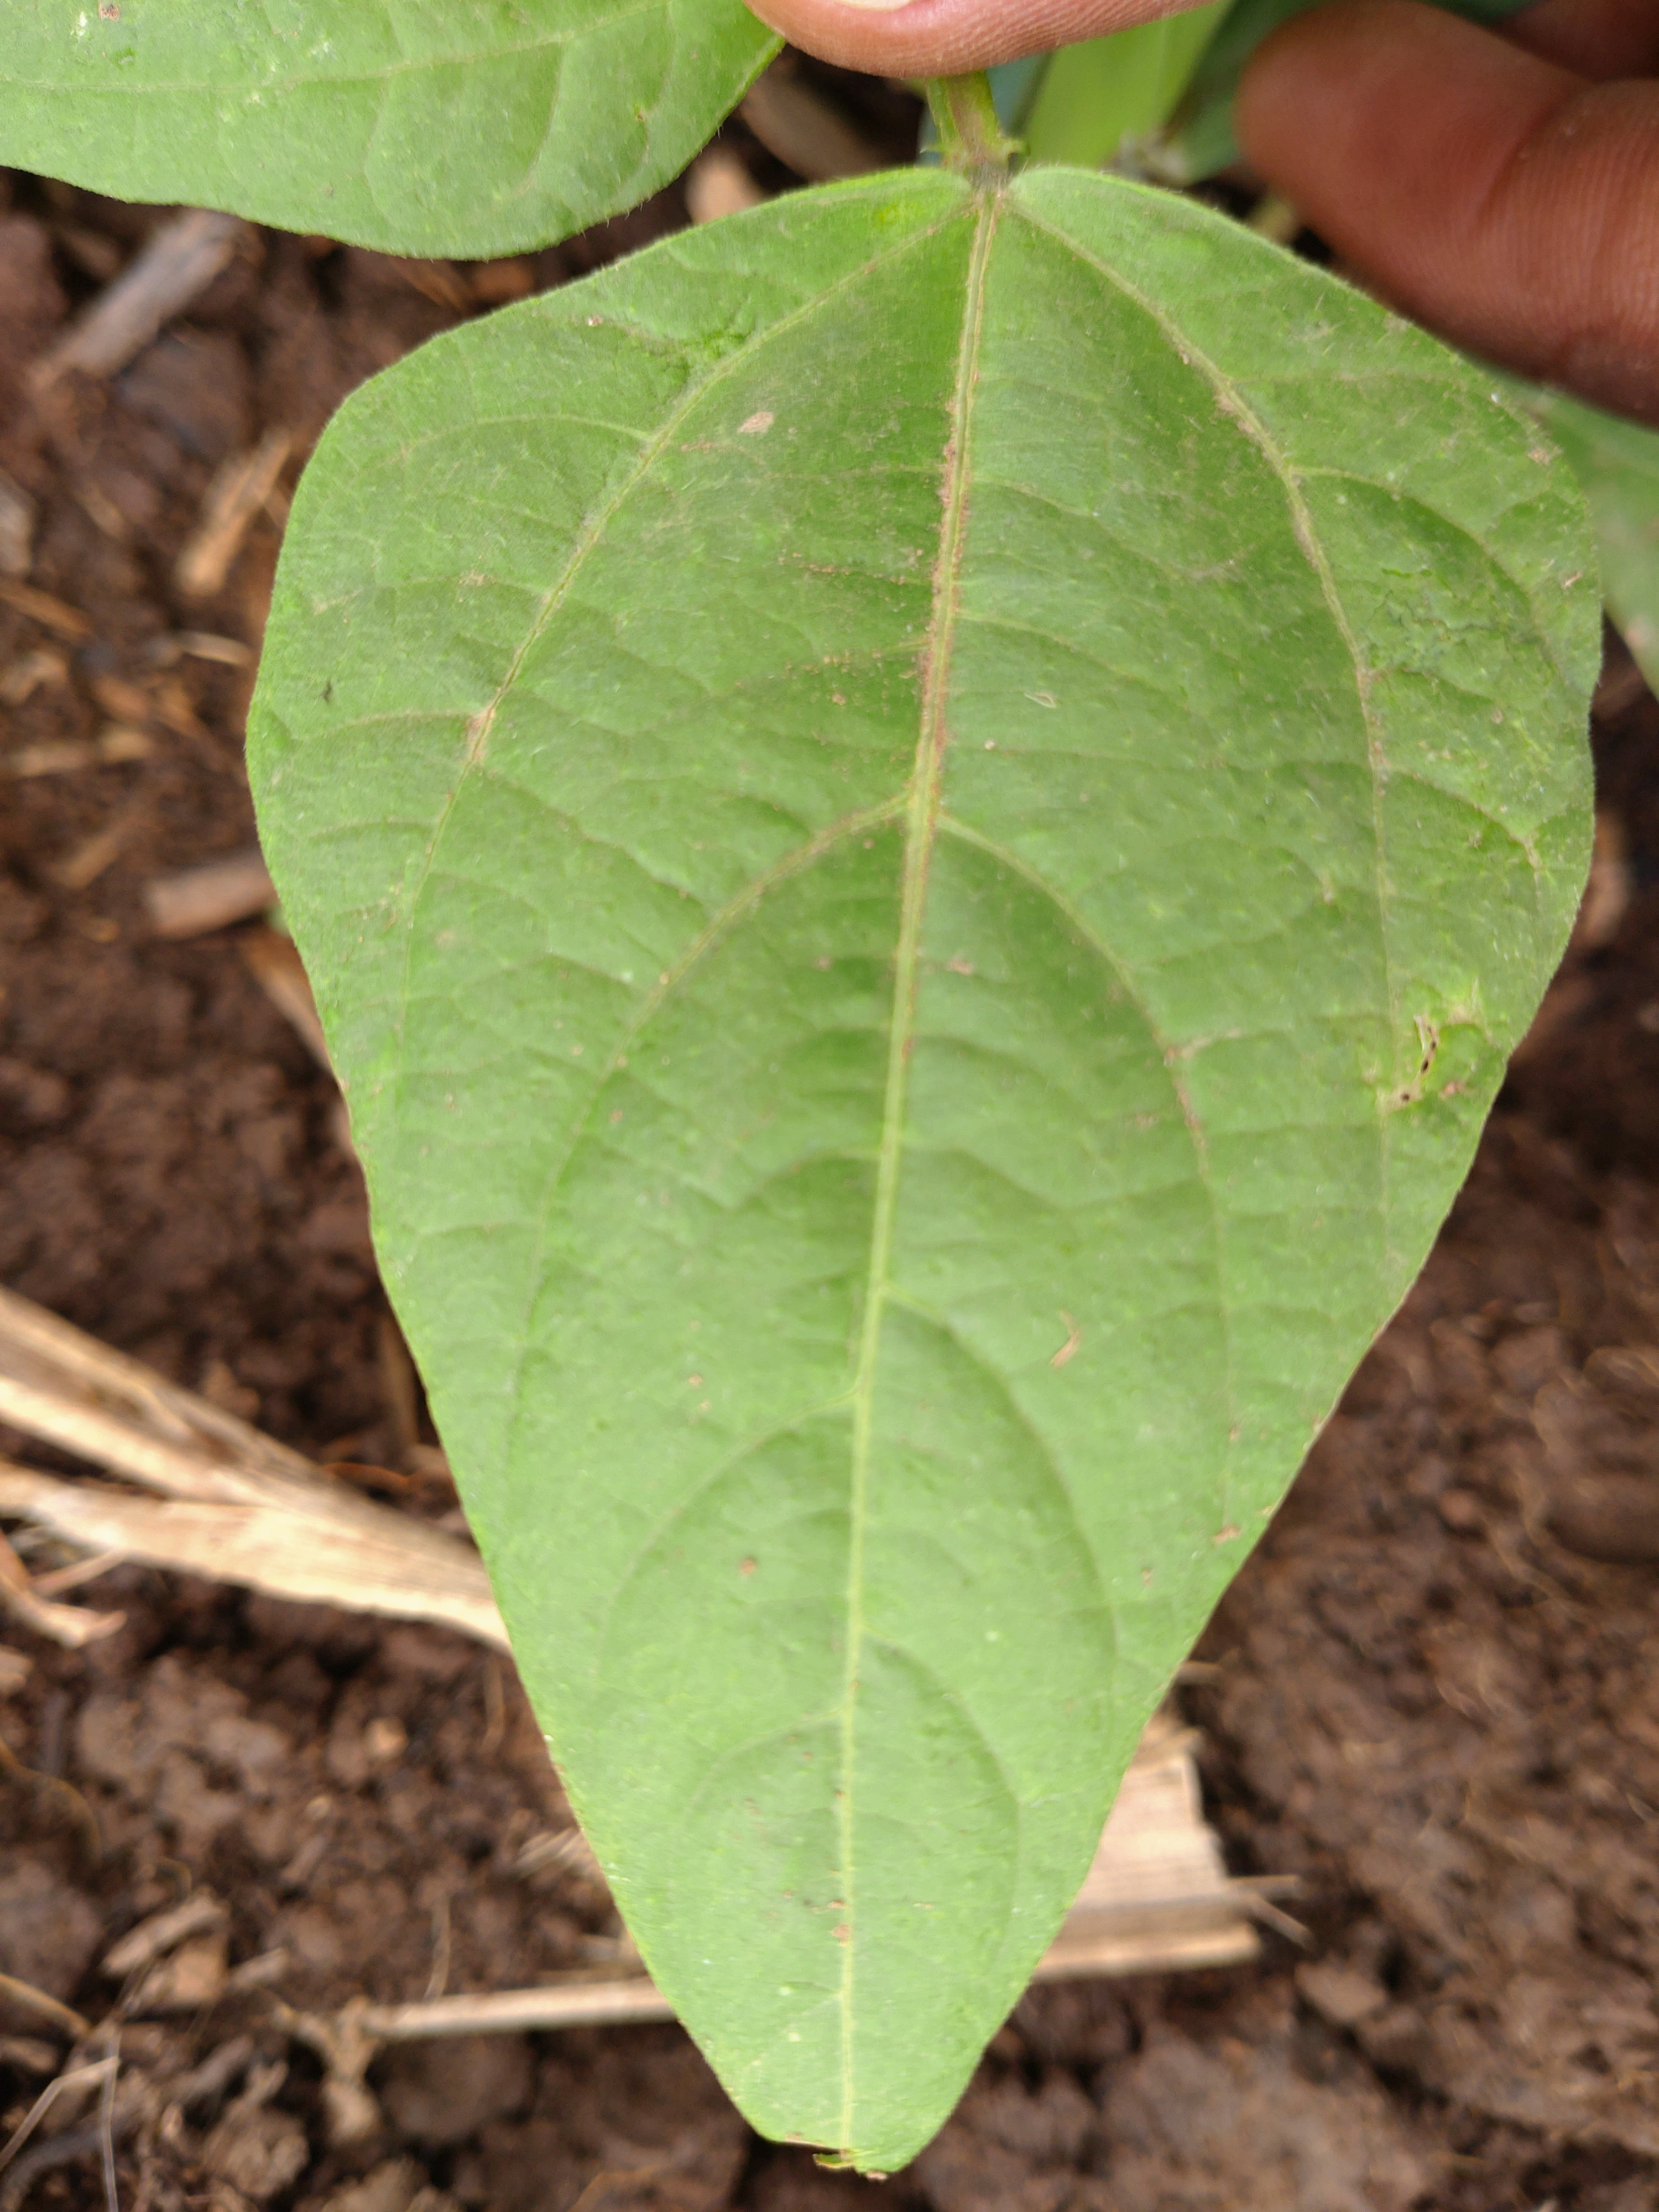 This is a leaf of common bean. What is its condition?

healthy
